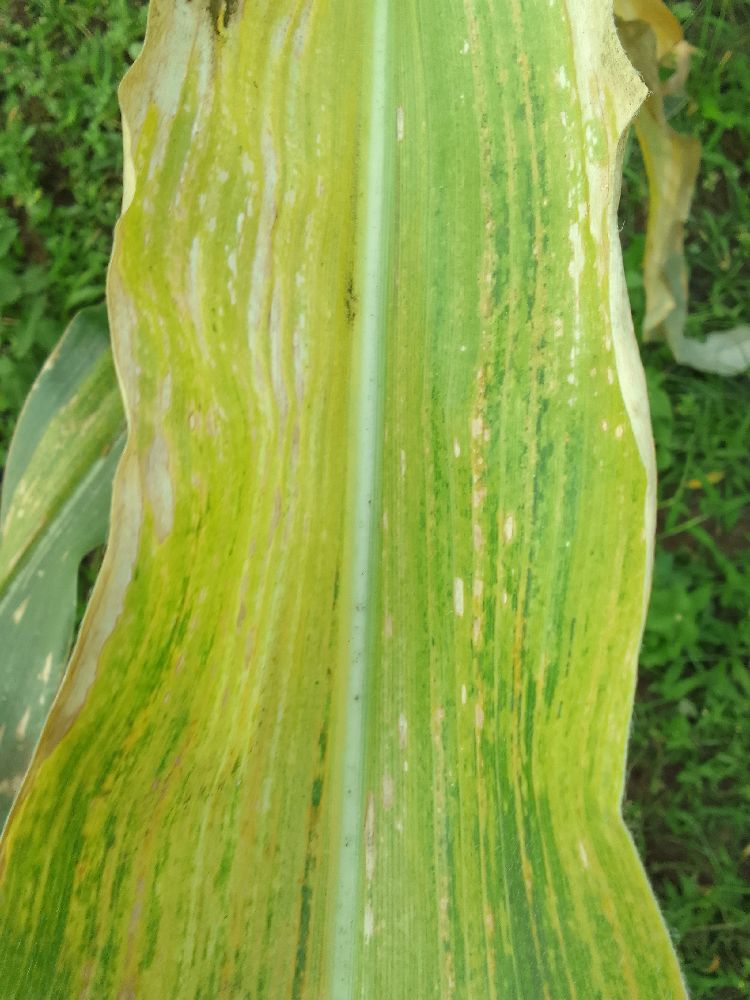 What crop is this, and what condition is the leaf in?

maize, maize lethal necrosis
